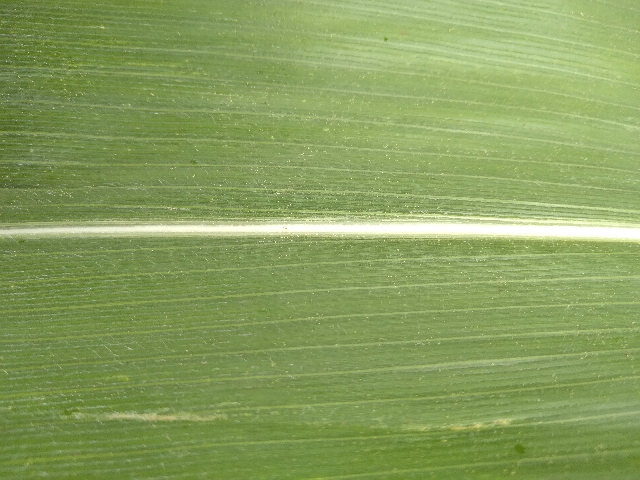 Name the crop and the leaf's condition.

maize, healthy
